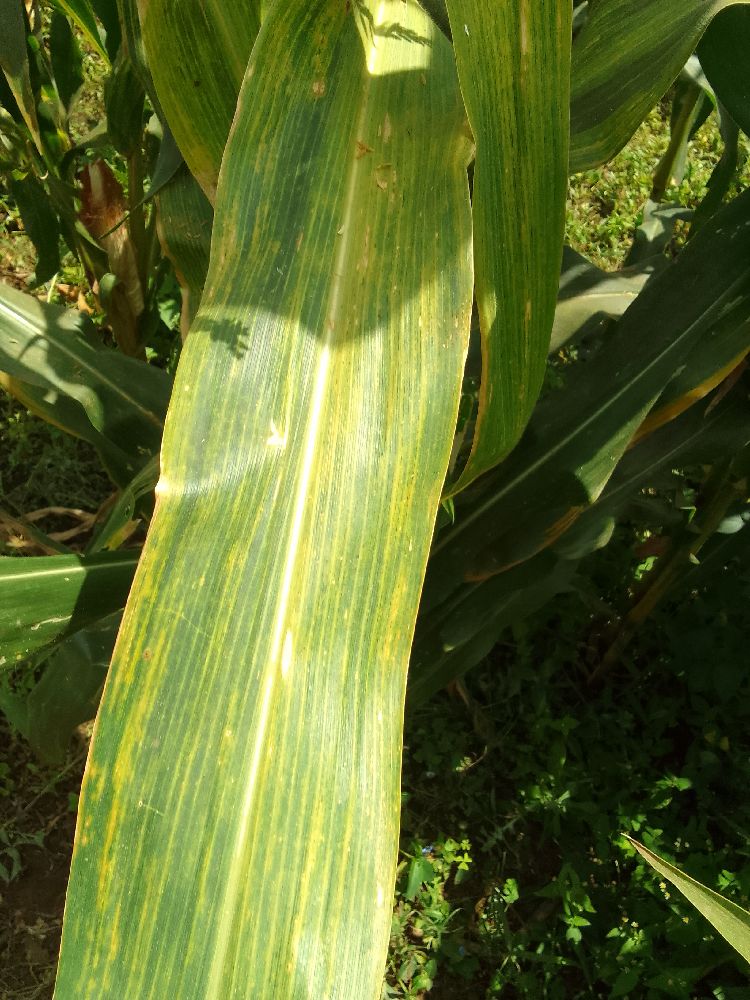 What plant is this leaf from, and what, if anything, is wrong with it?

maize, maize lethal necrosis
